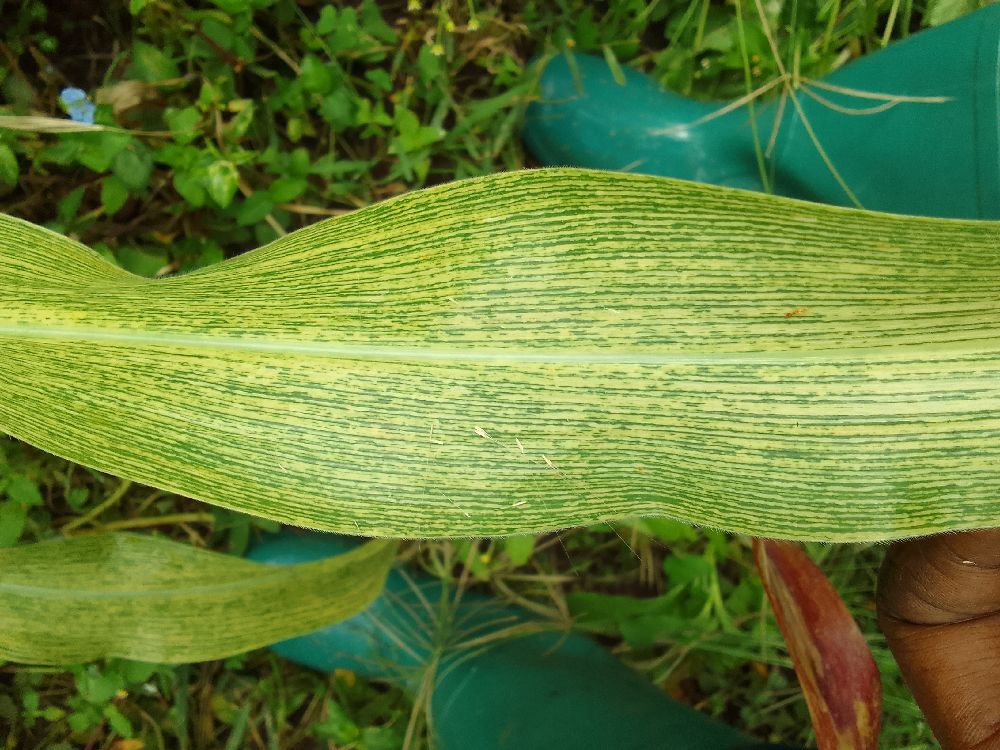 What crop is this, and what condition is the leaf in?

maize, maize streak virus
